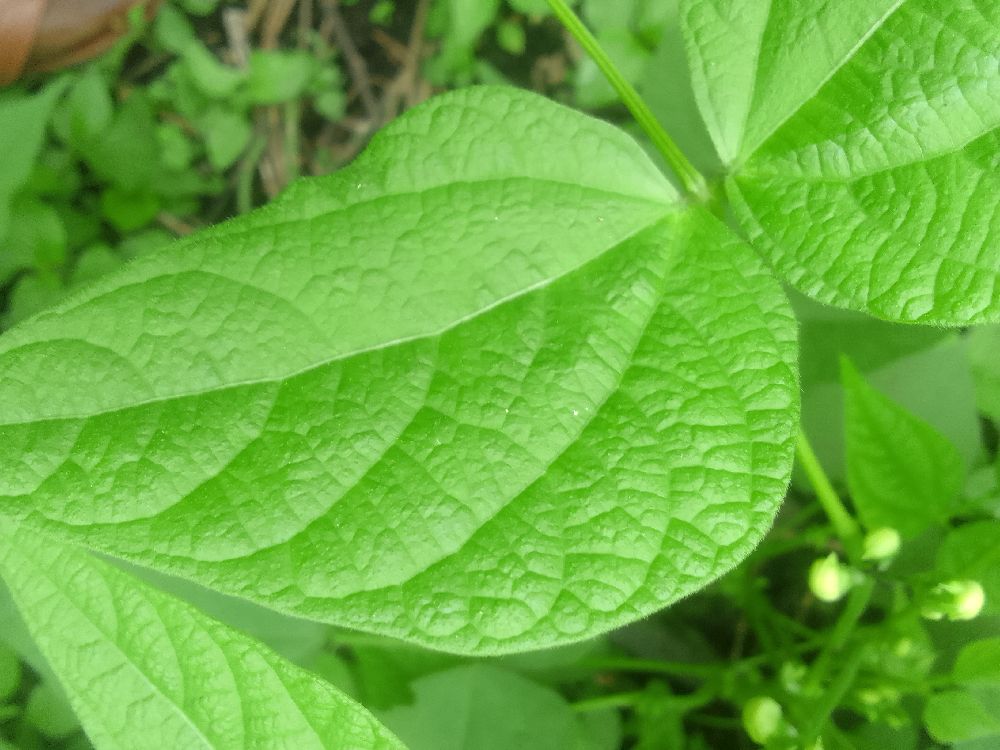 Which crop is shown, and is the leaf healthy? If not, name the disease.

common bean, healthy
